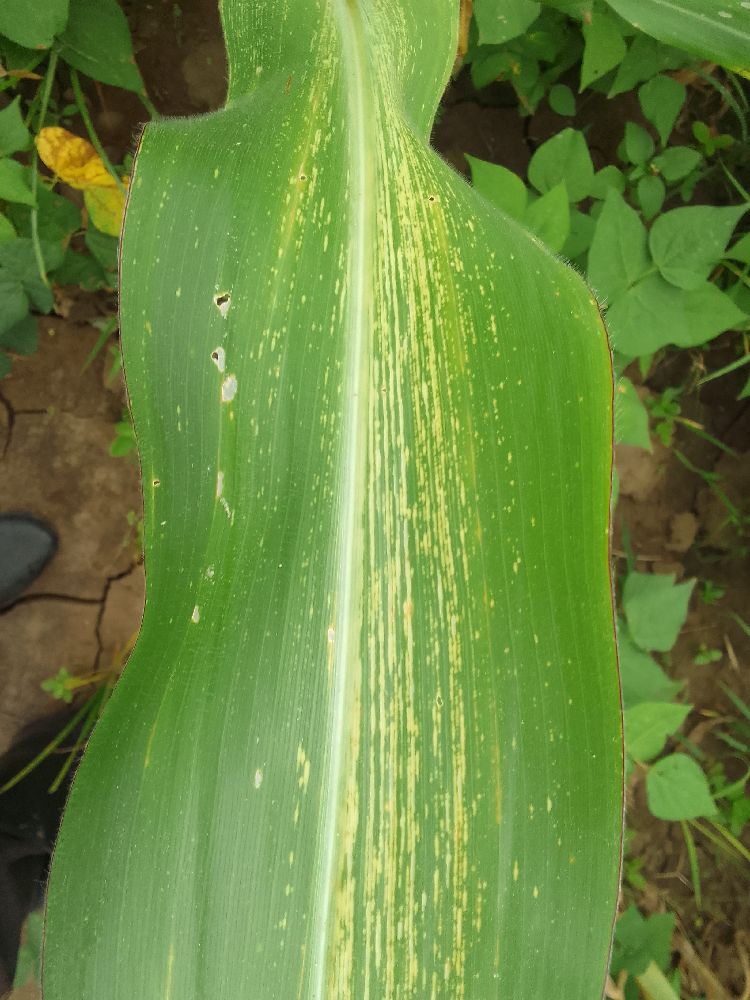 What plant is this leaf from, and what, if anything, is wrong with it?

maize, maize streak virus
